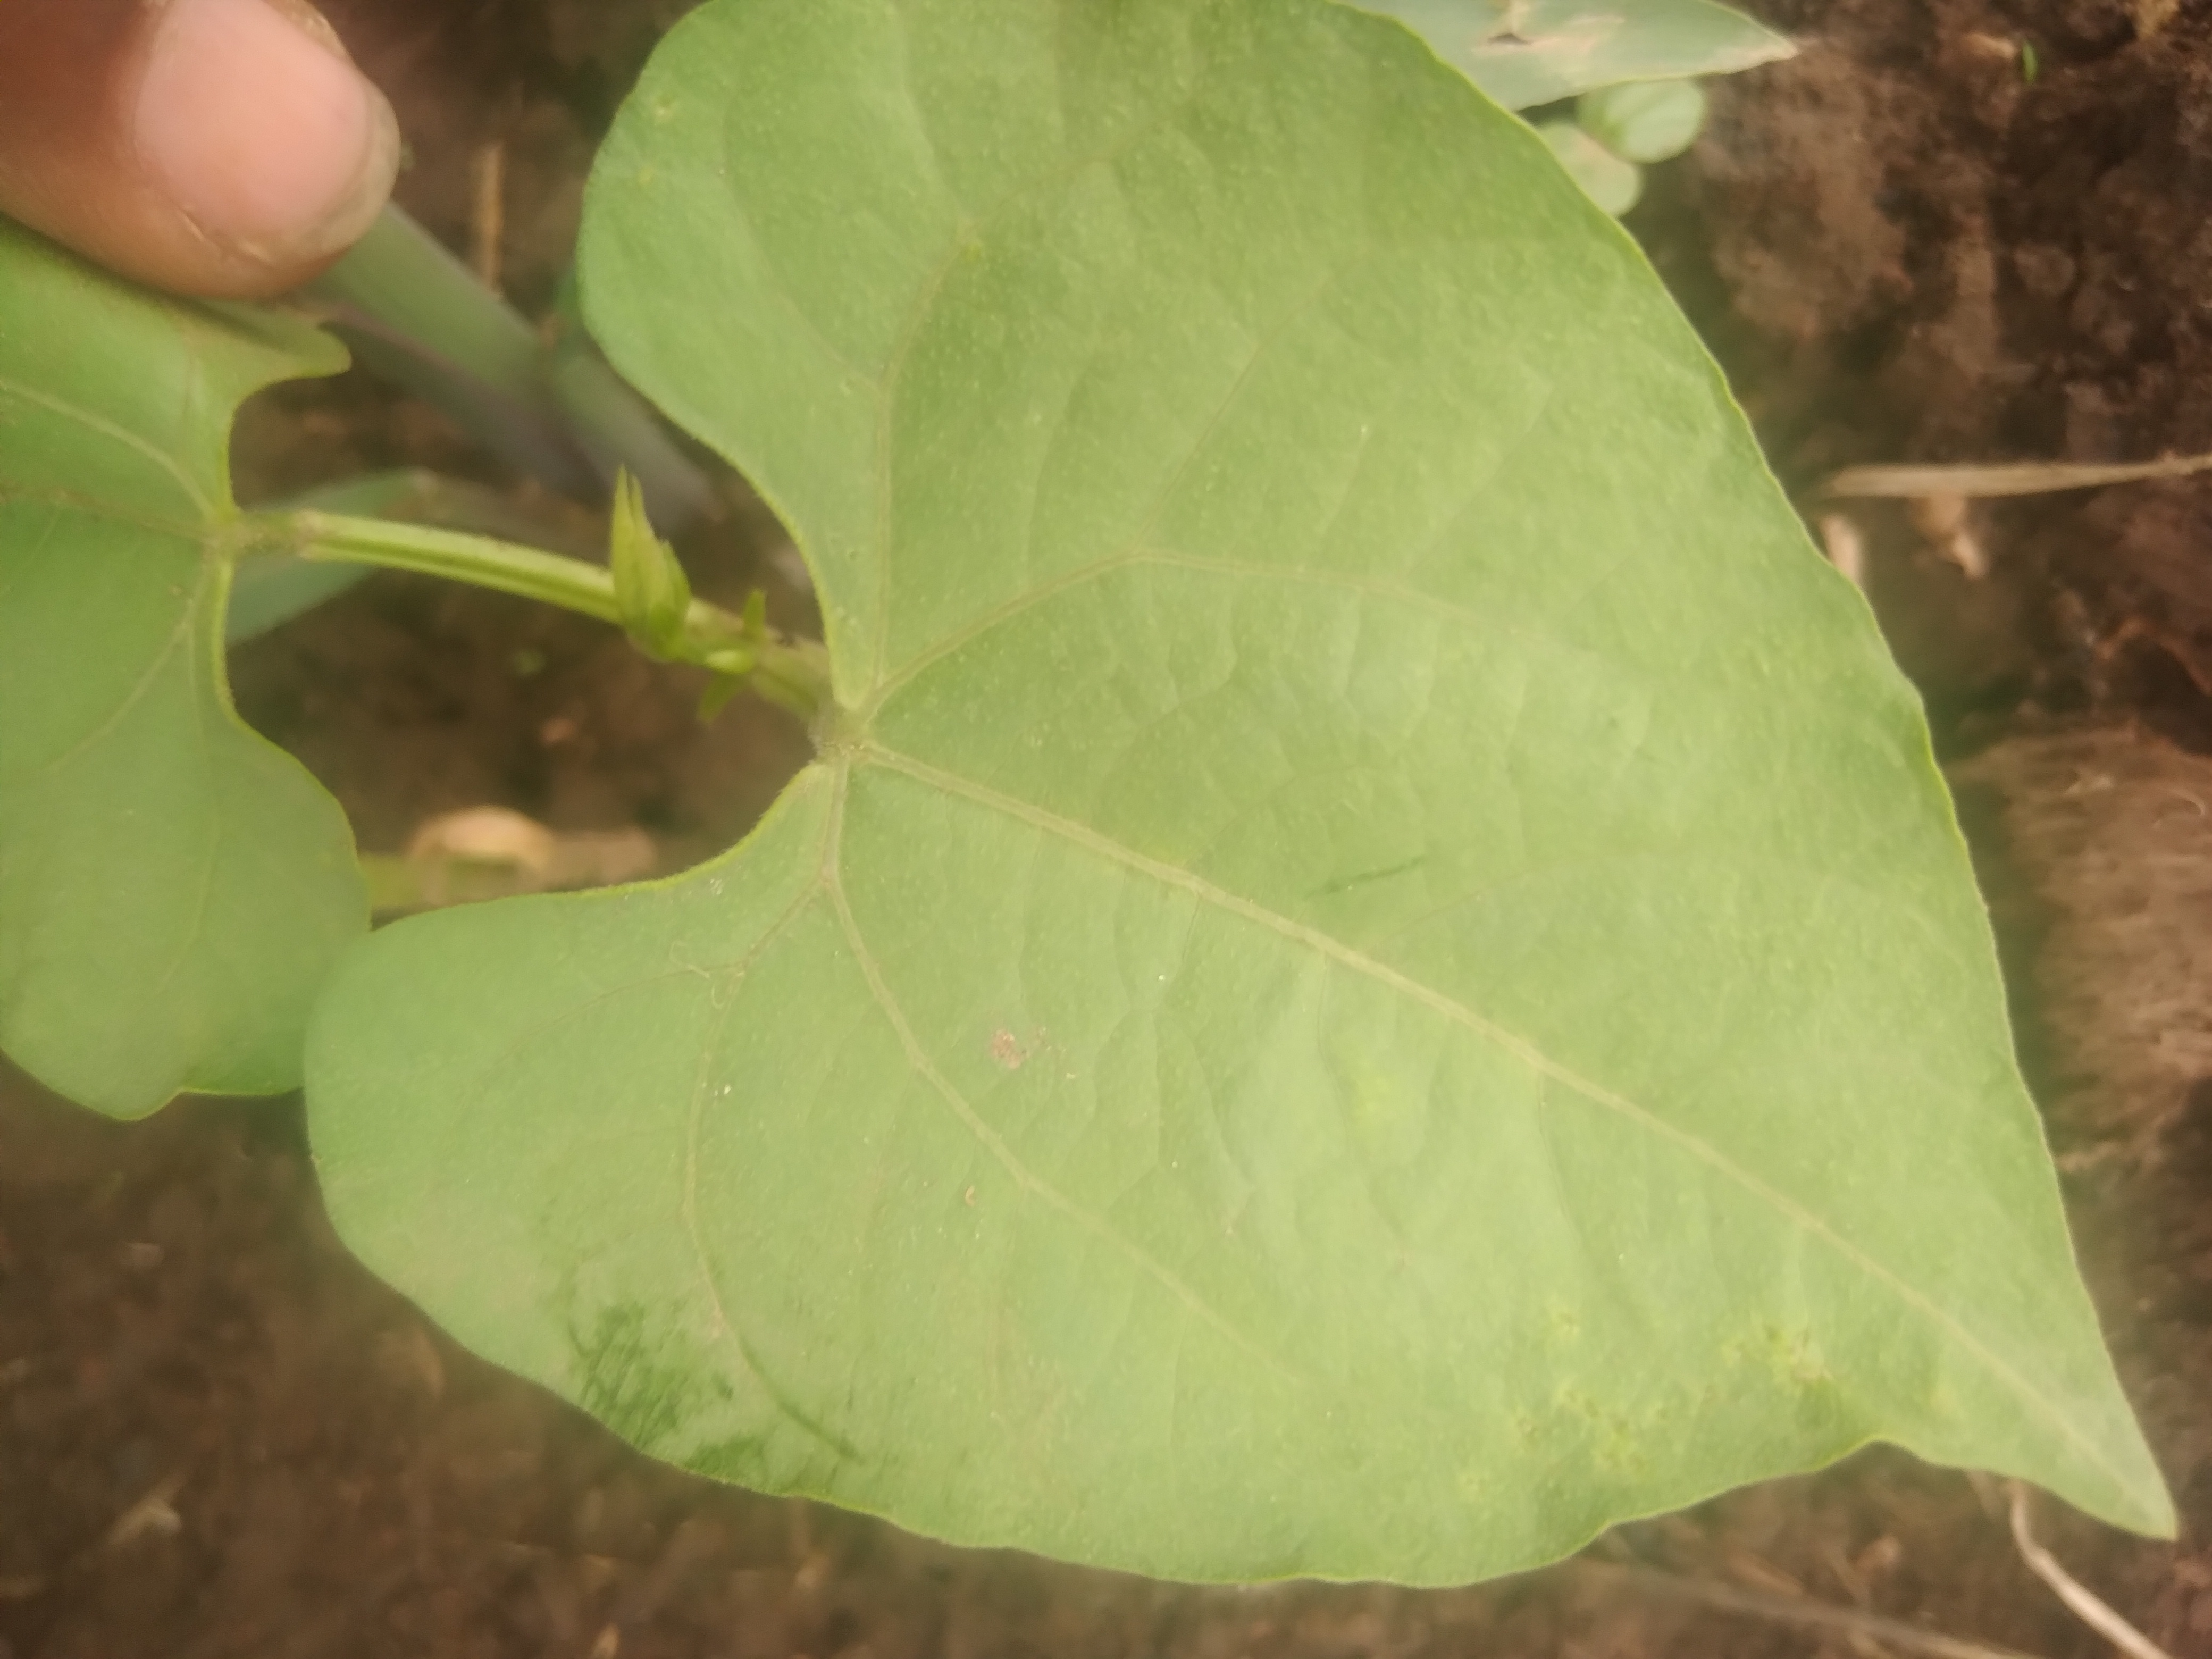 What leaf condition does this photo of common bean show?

healthy
